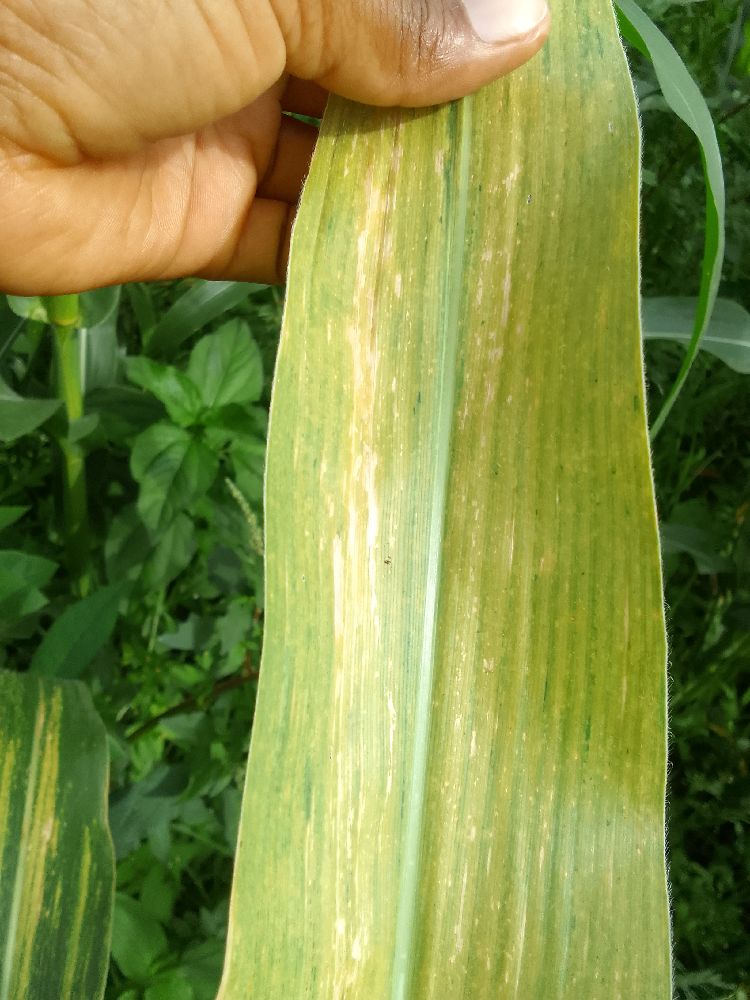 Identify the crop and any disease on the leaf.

maize, maize lethal necrosis
